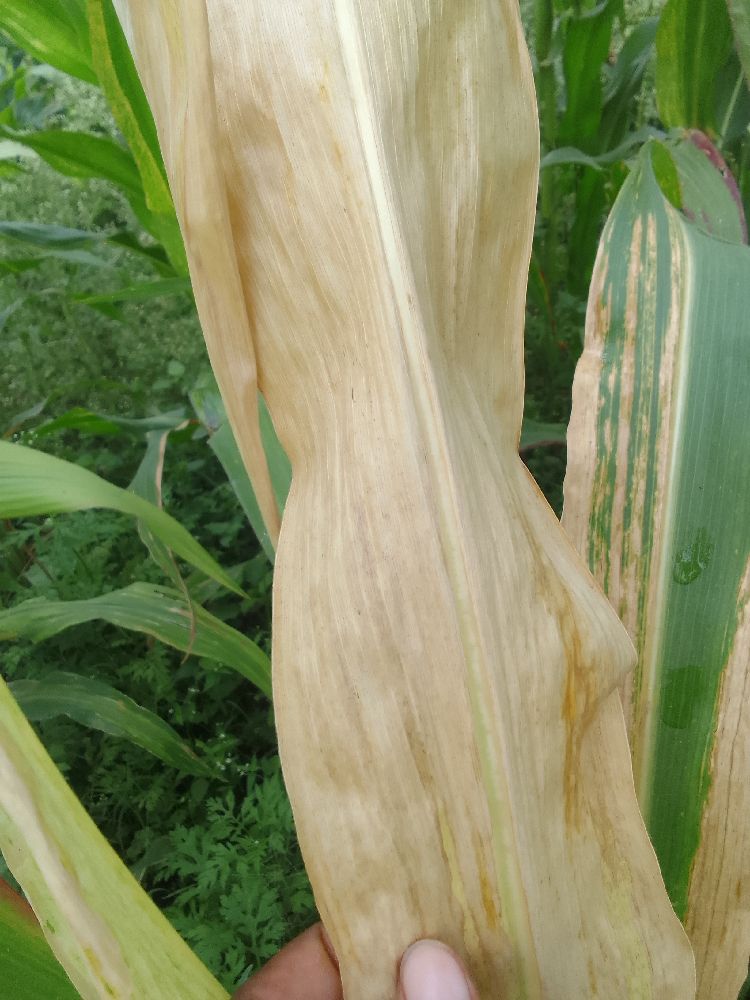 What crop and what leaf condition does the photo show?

maize, maize lethal necrosis
